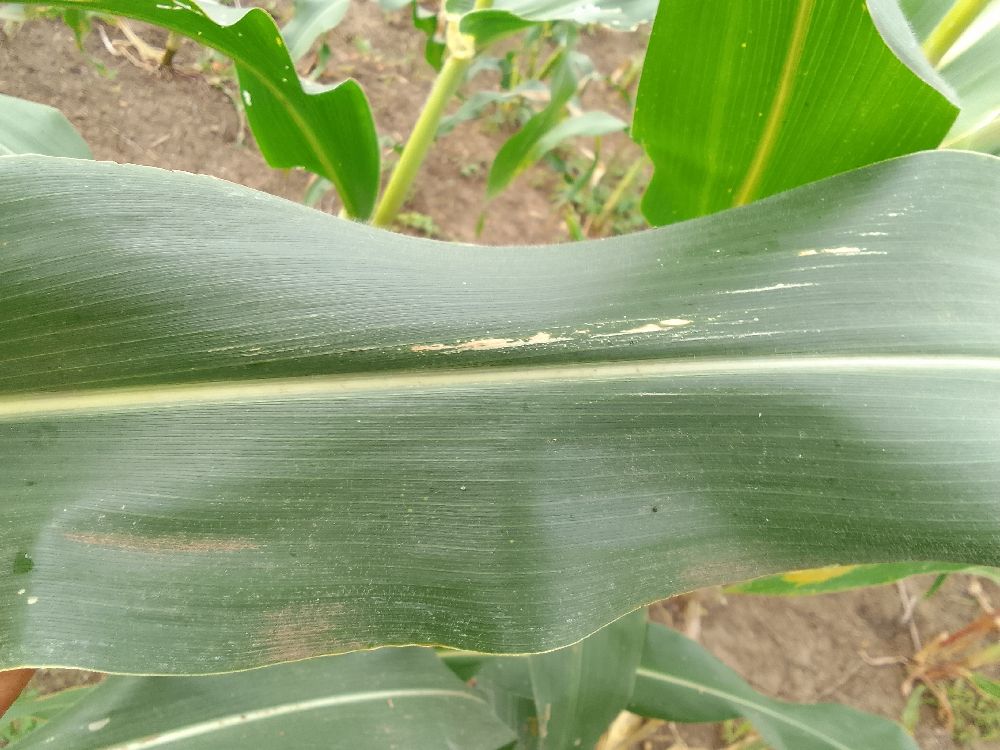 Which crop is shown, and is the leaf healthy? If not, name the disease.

maize, healthy
